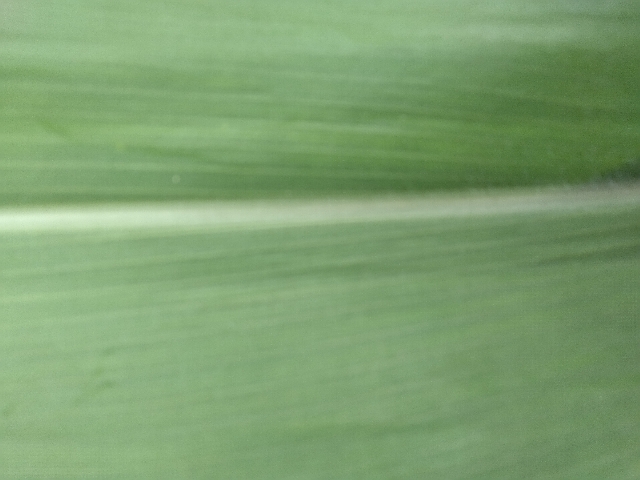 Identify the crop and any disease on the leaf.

maize, healthy
